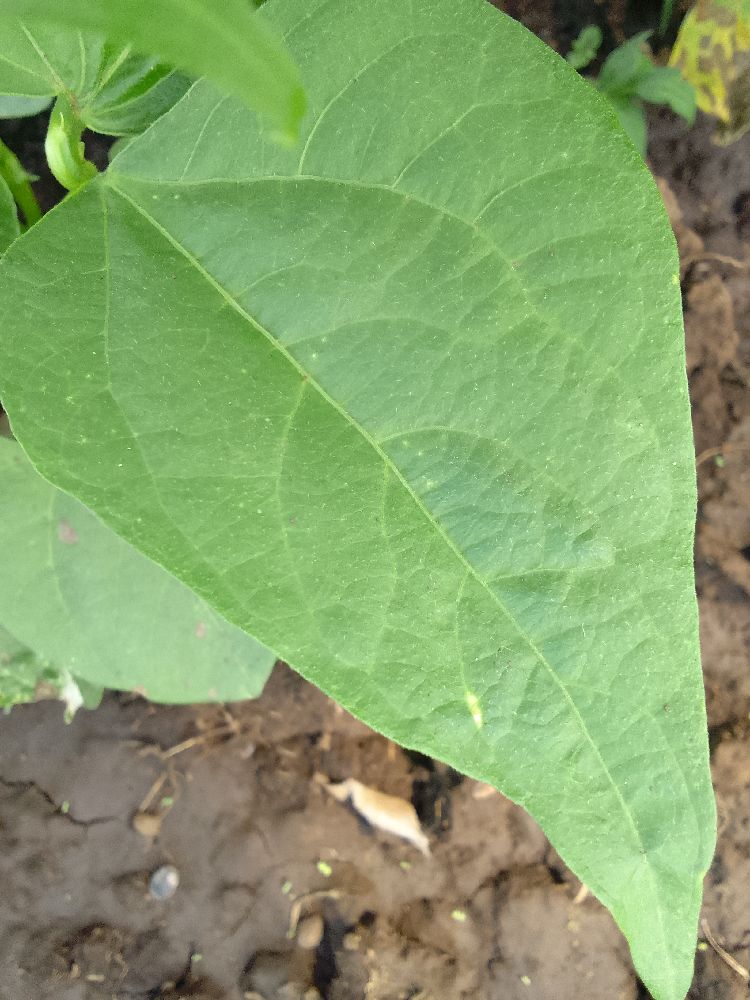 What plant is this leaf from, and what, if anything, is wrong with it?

common bean, healthy
